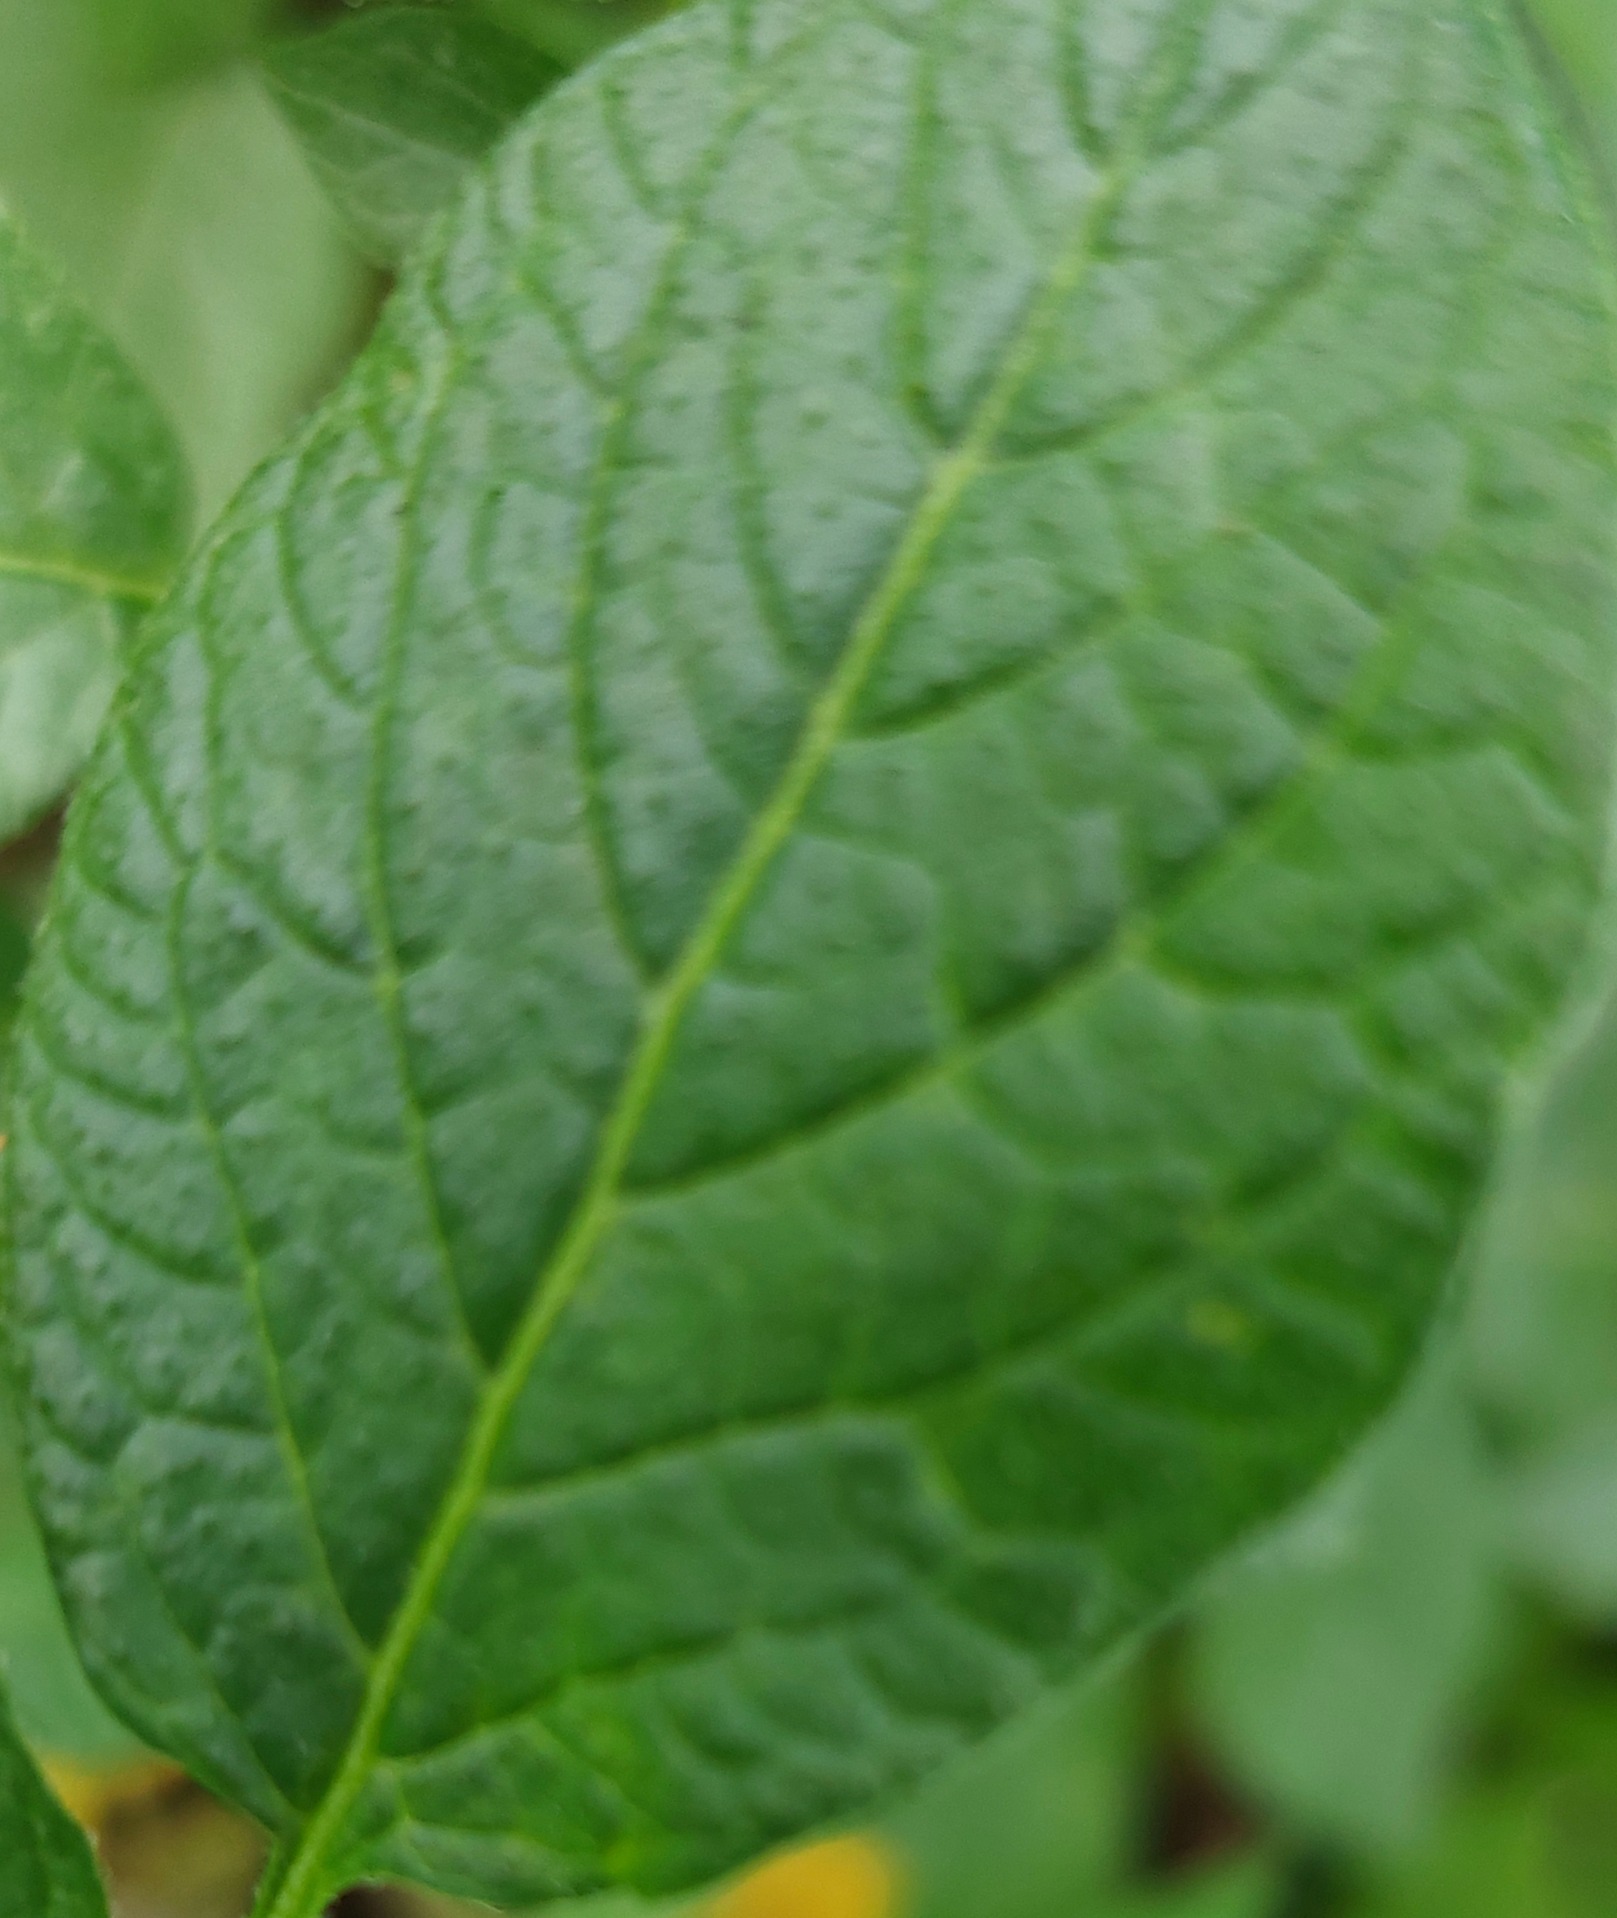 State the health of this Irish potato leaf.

healthy
